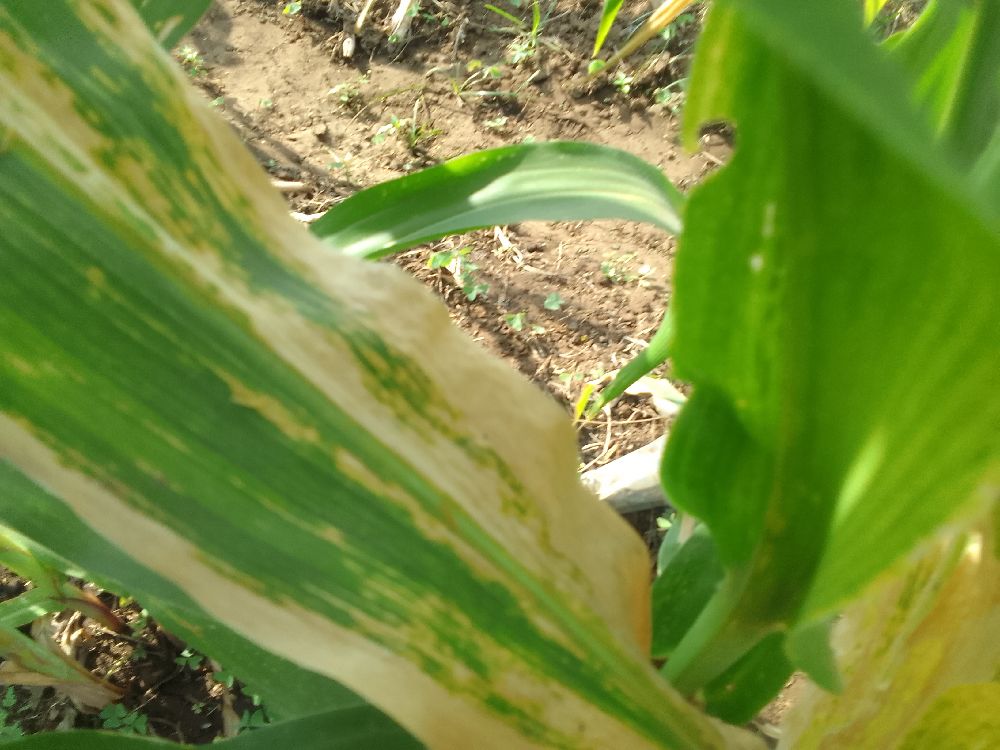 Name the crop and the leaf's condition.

maize, maize lethal necrosis
